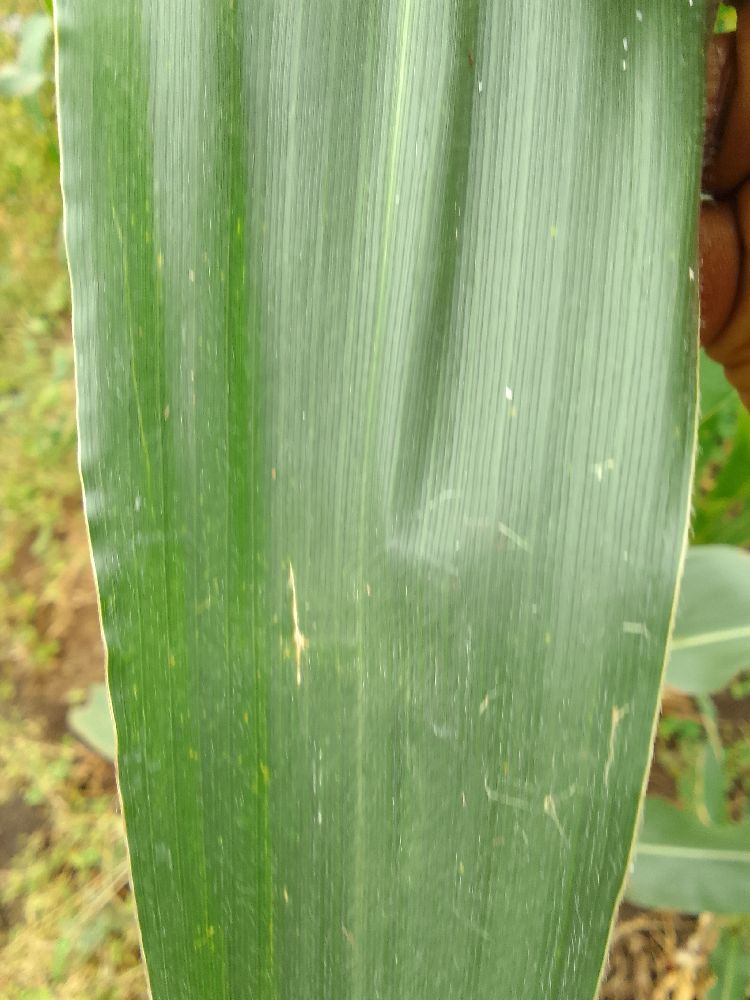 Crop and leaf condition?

maize, healthy
